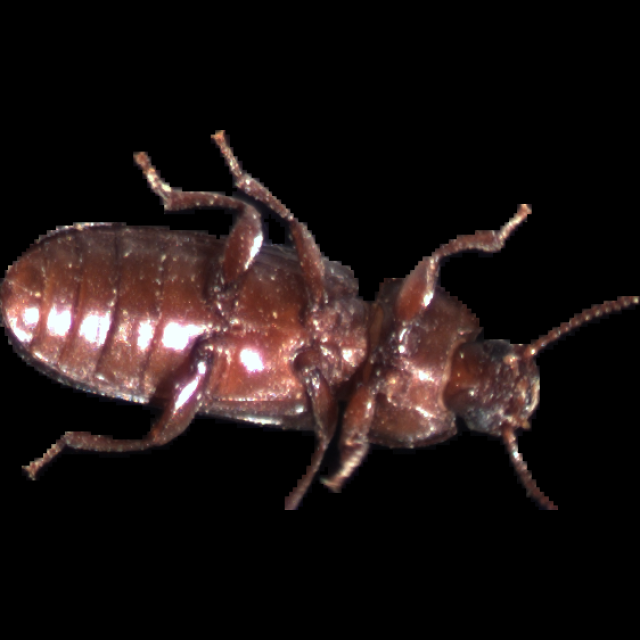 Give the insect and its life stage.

mealworm beetle
